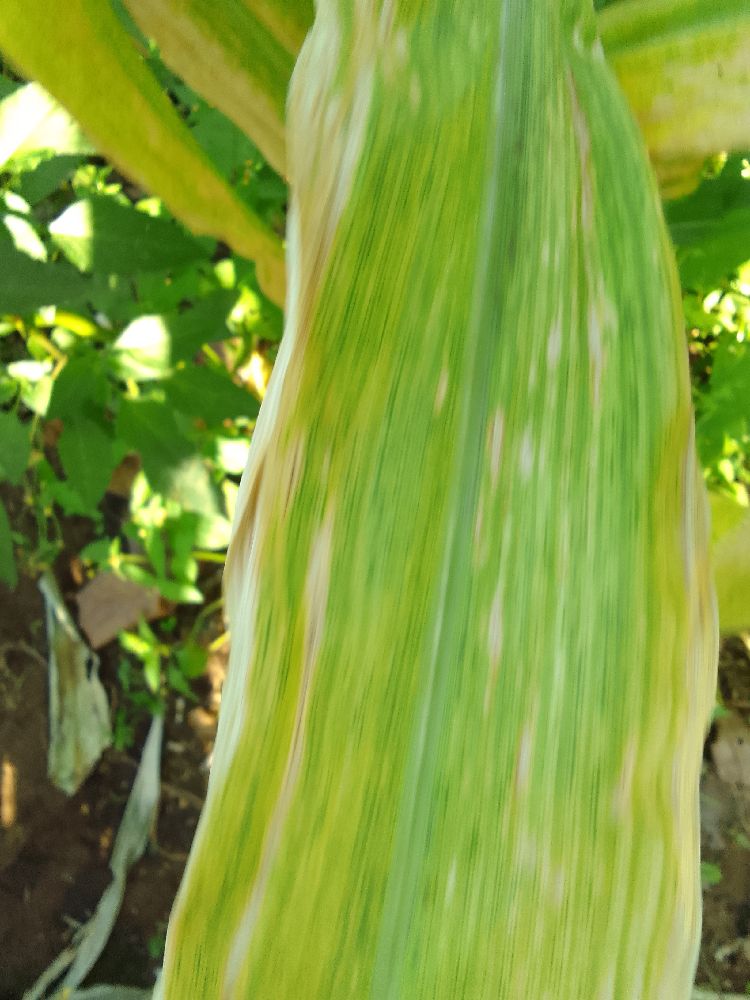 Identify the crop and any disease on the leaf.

maize, maize lethal necrosis
